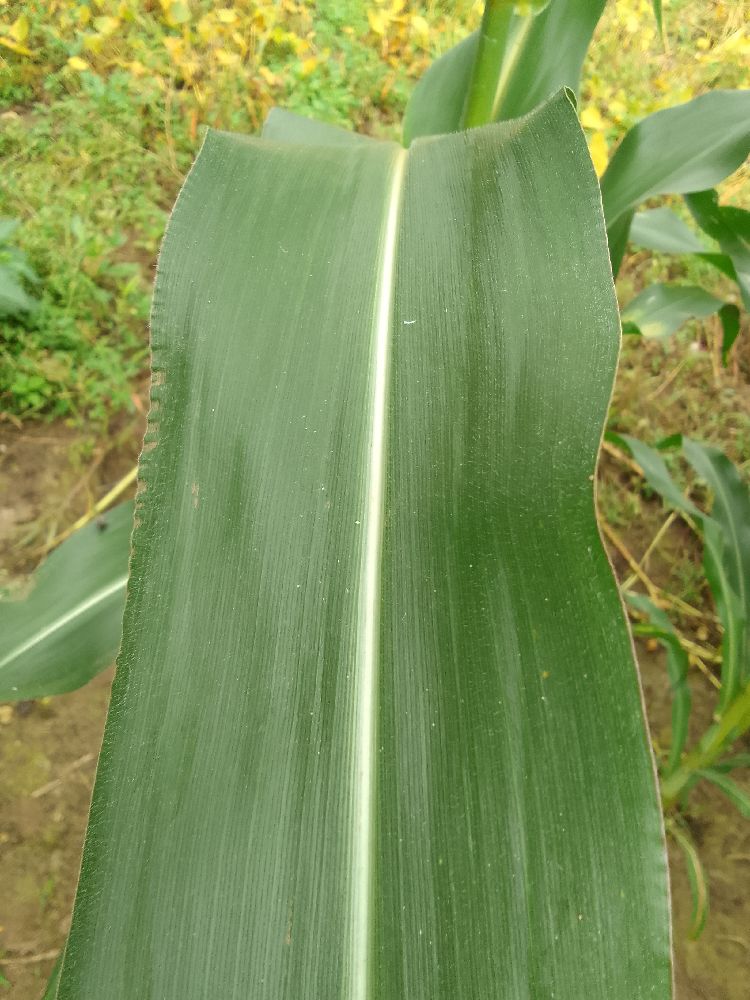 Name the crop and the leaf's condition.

maize, healthy
